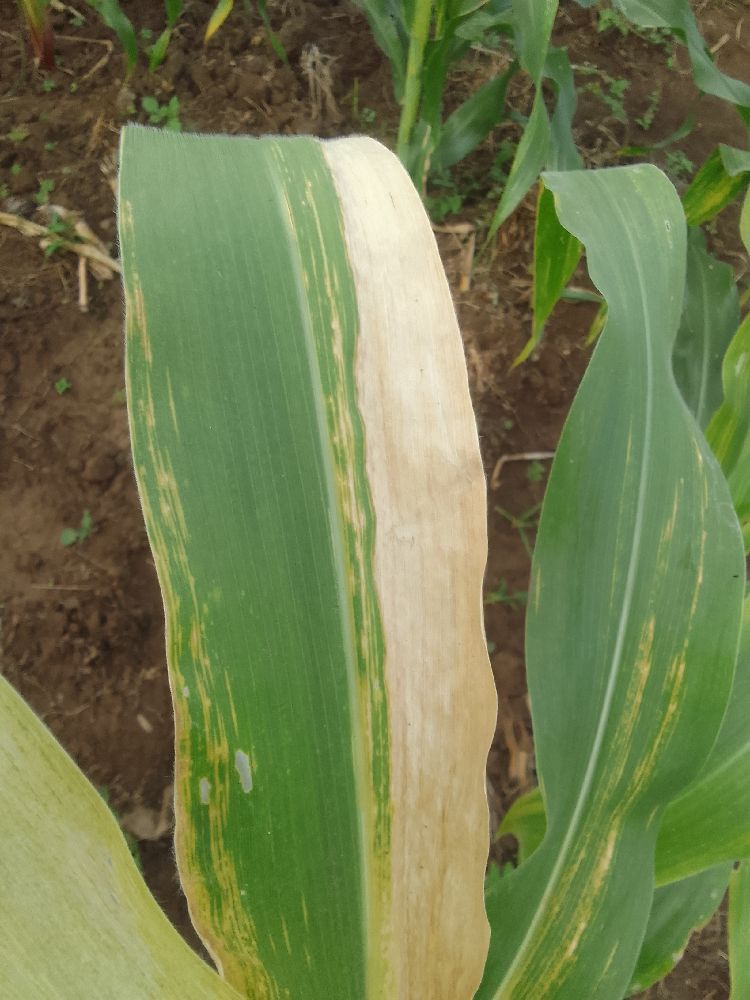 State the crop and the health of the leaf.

maize, maize lethal necrosis
